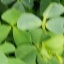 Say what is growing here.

unstructured weed
